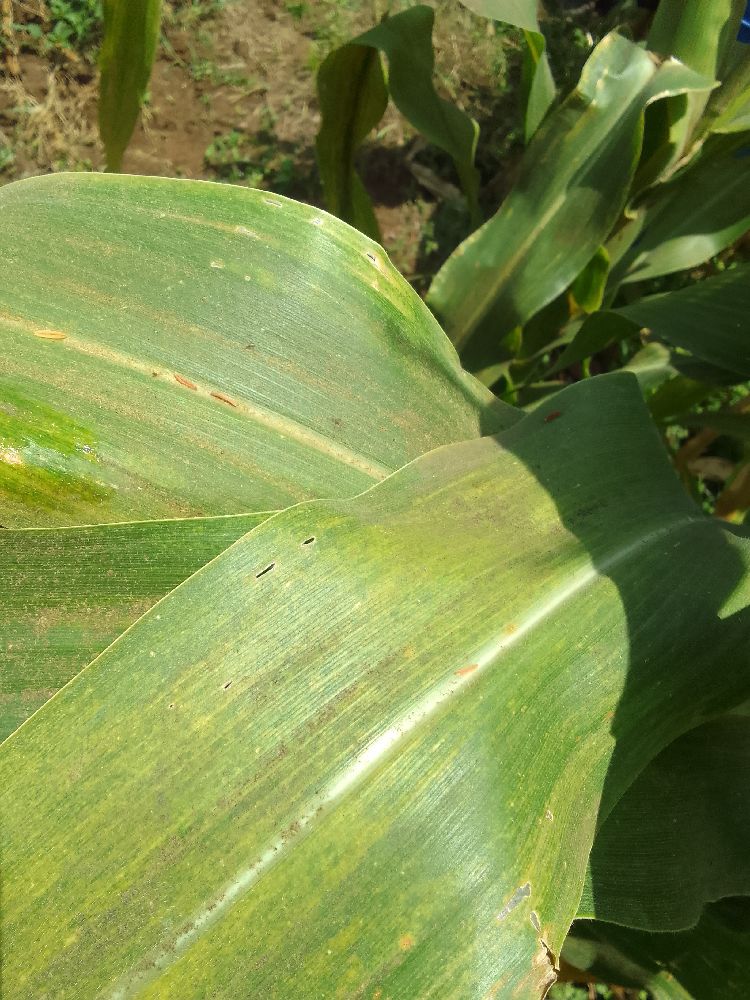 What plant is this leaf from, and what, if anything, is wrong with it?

maize, maize lethal necrosis
